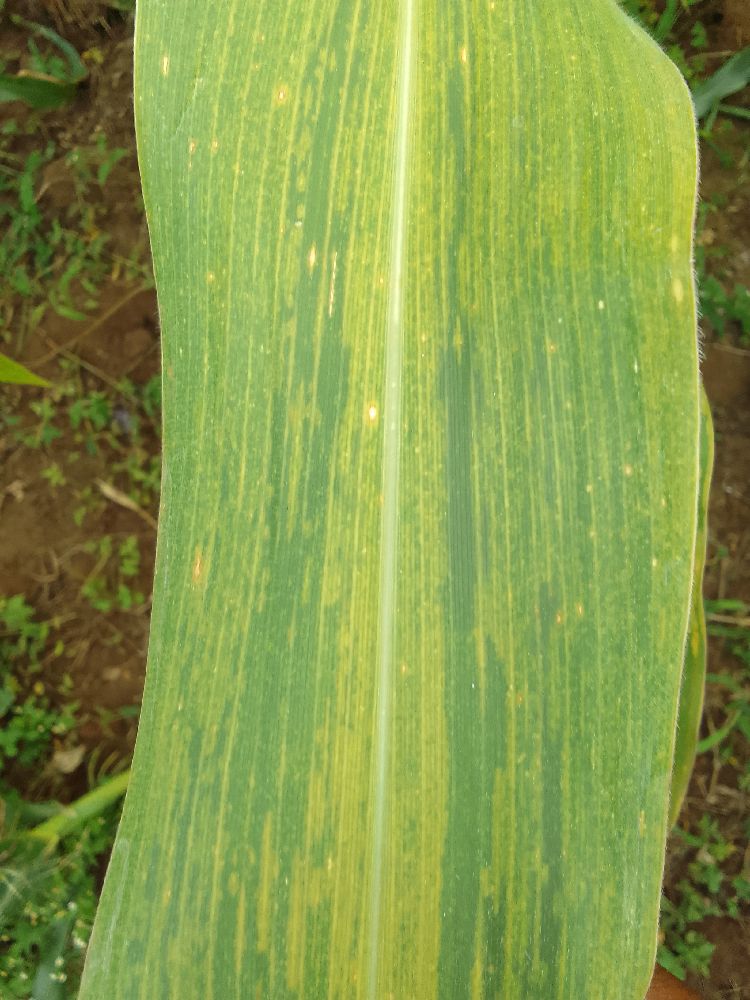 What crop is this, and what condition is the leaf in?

maize, maize lethal necrosis
